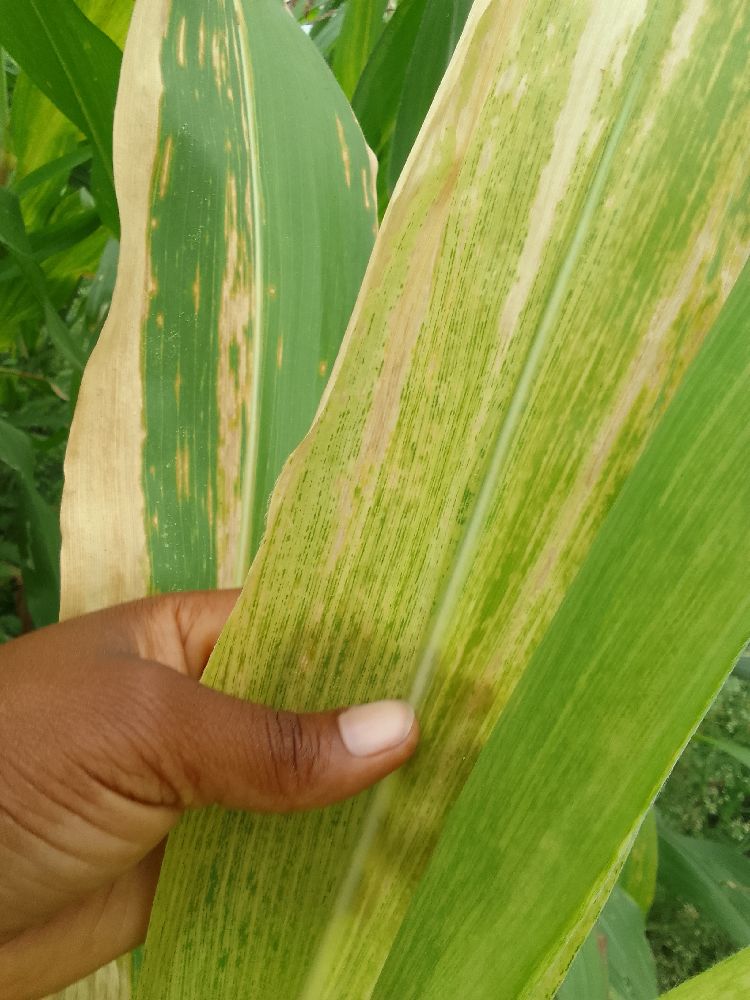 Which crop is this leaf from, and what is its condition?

maize, maize lethal necrosis
